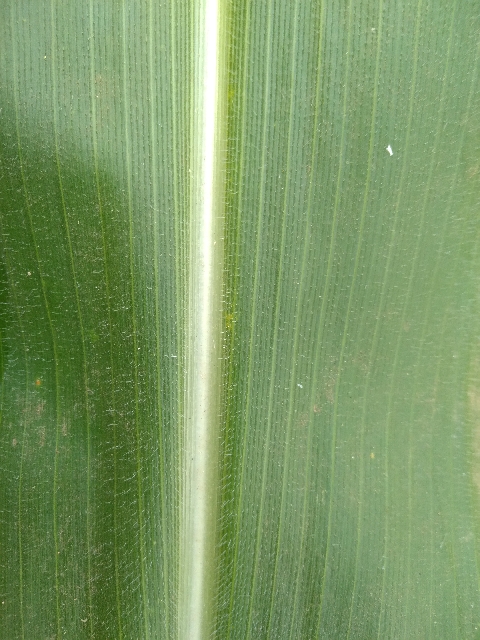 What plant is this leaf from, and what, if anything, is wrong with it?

maize, healthy
